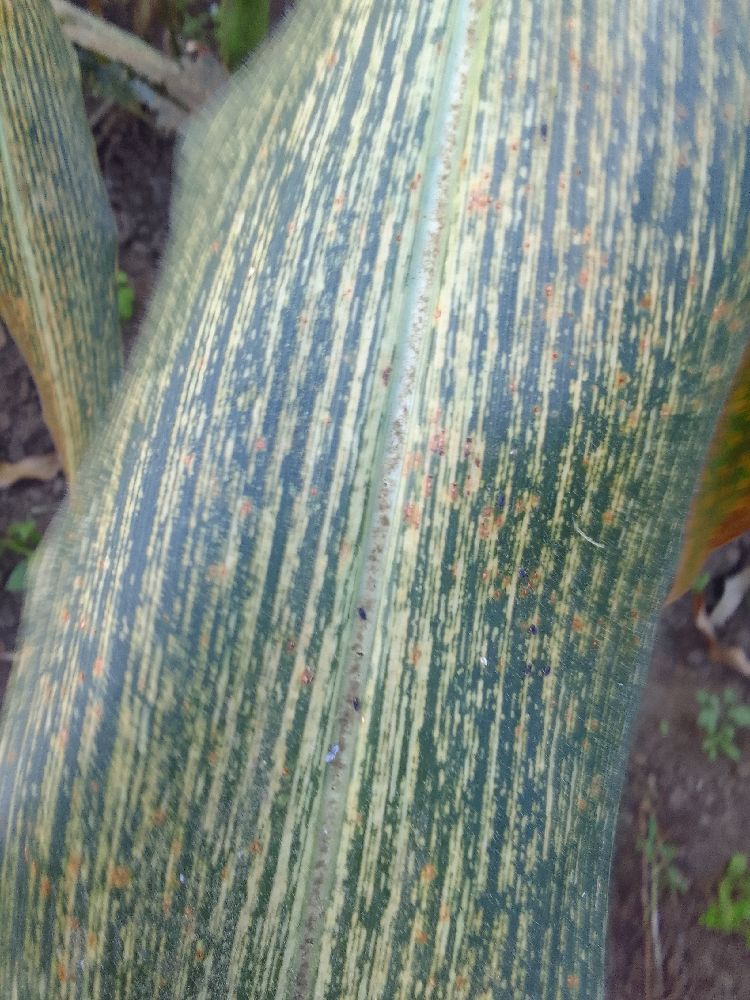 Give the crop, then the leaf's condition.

maize, maize streak virus
